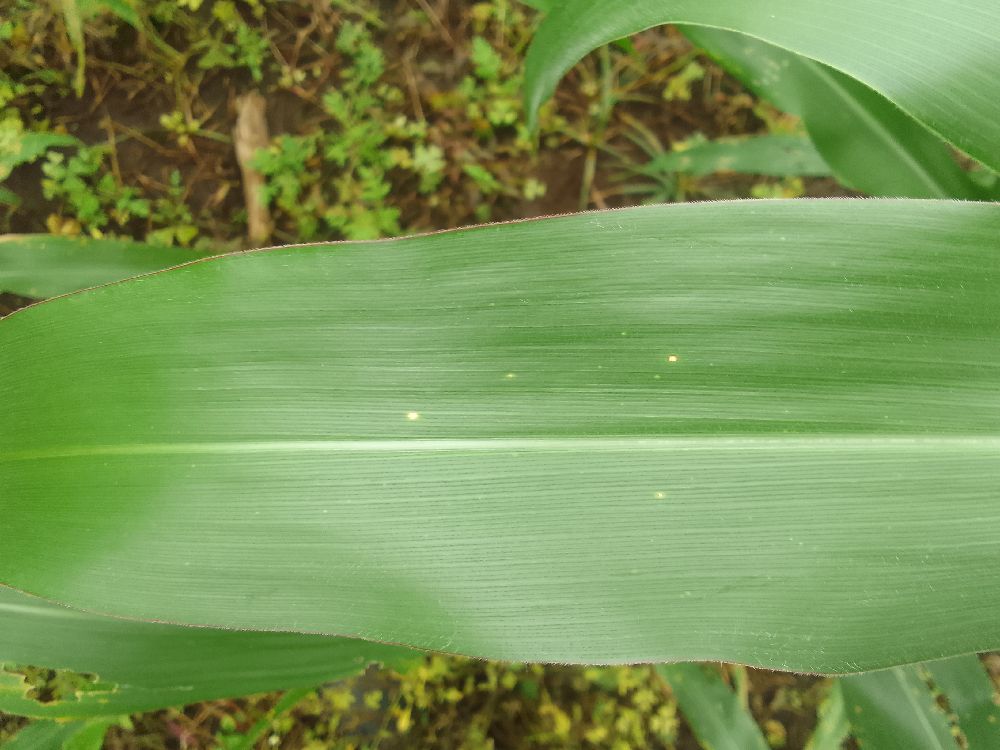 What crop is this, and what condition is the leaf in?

maize, healthy
